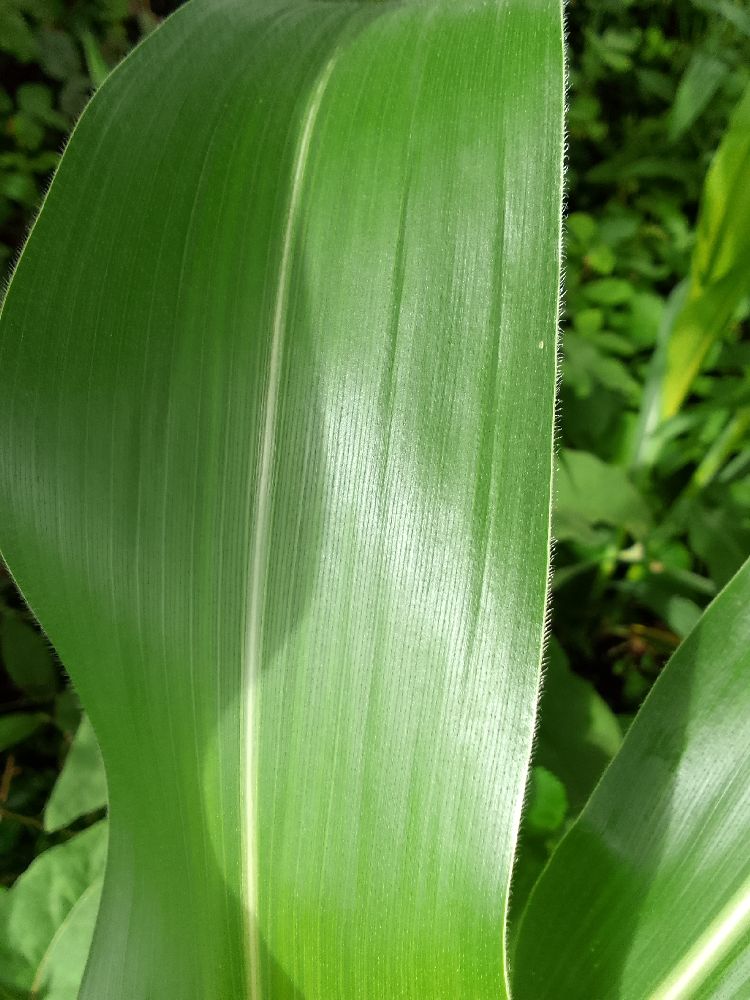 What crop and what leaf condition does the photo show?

maize, healthy
